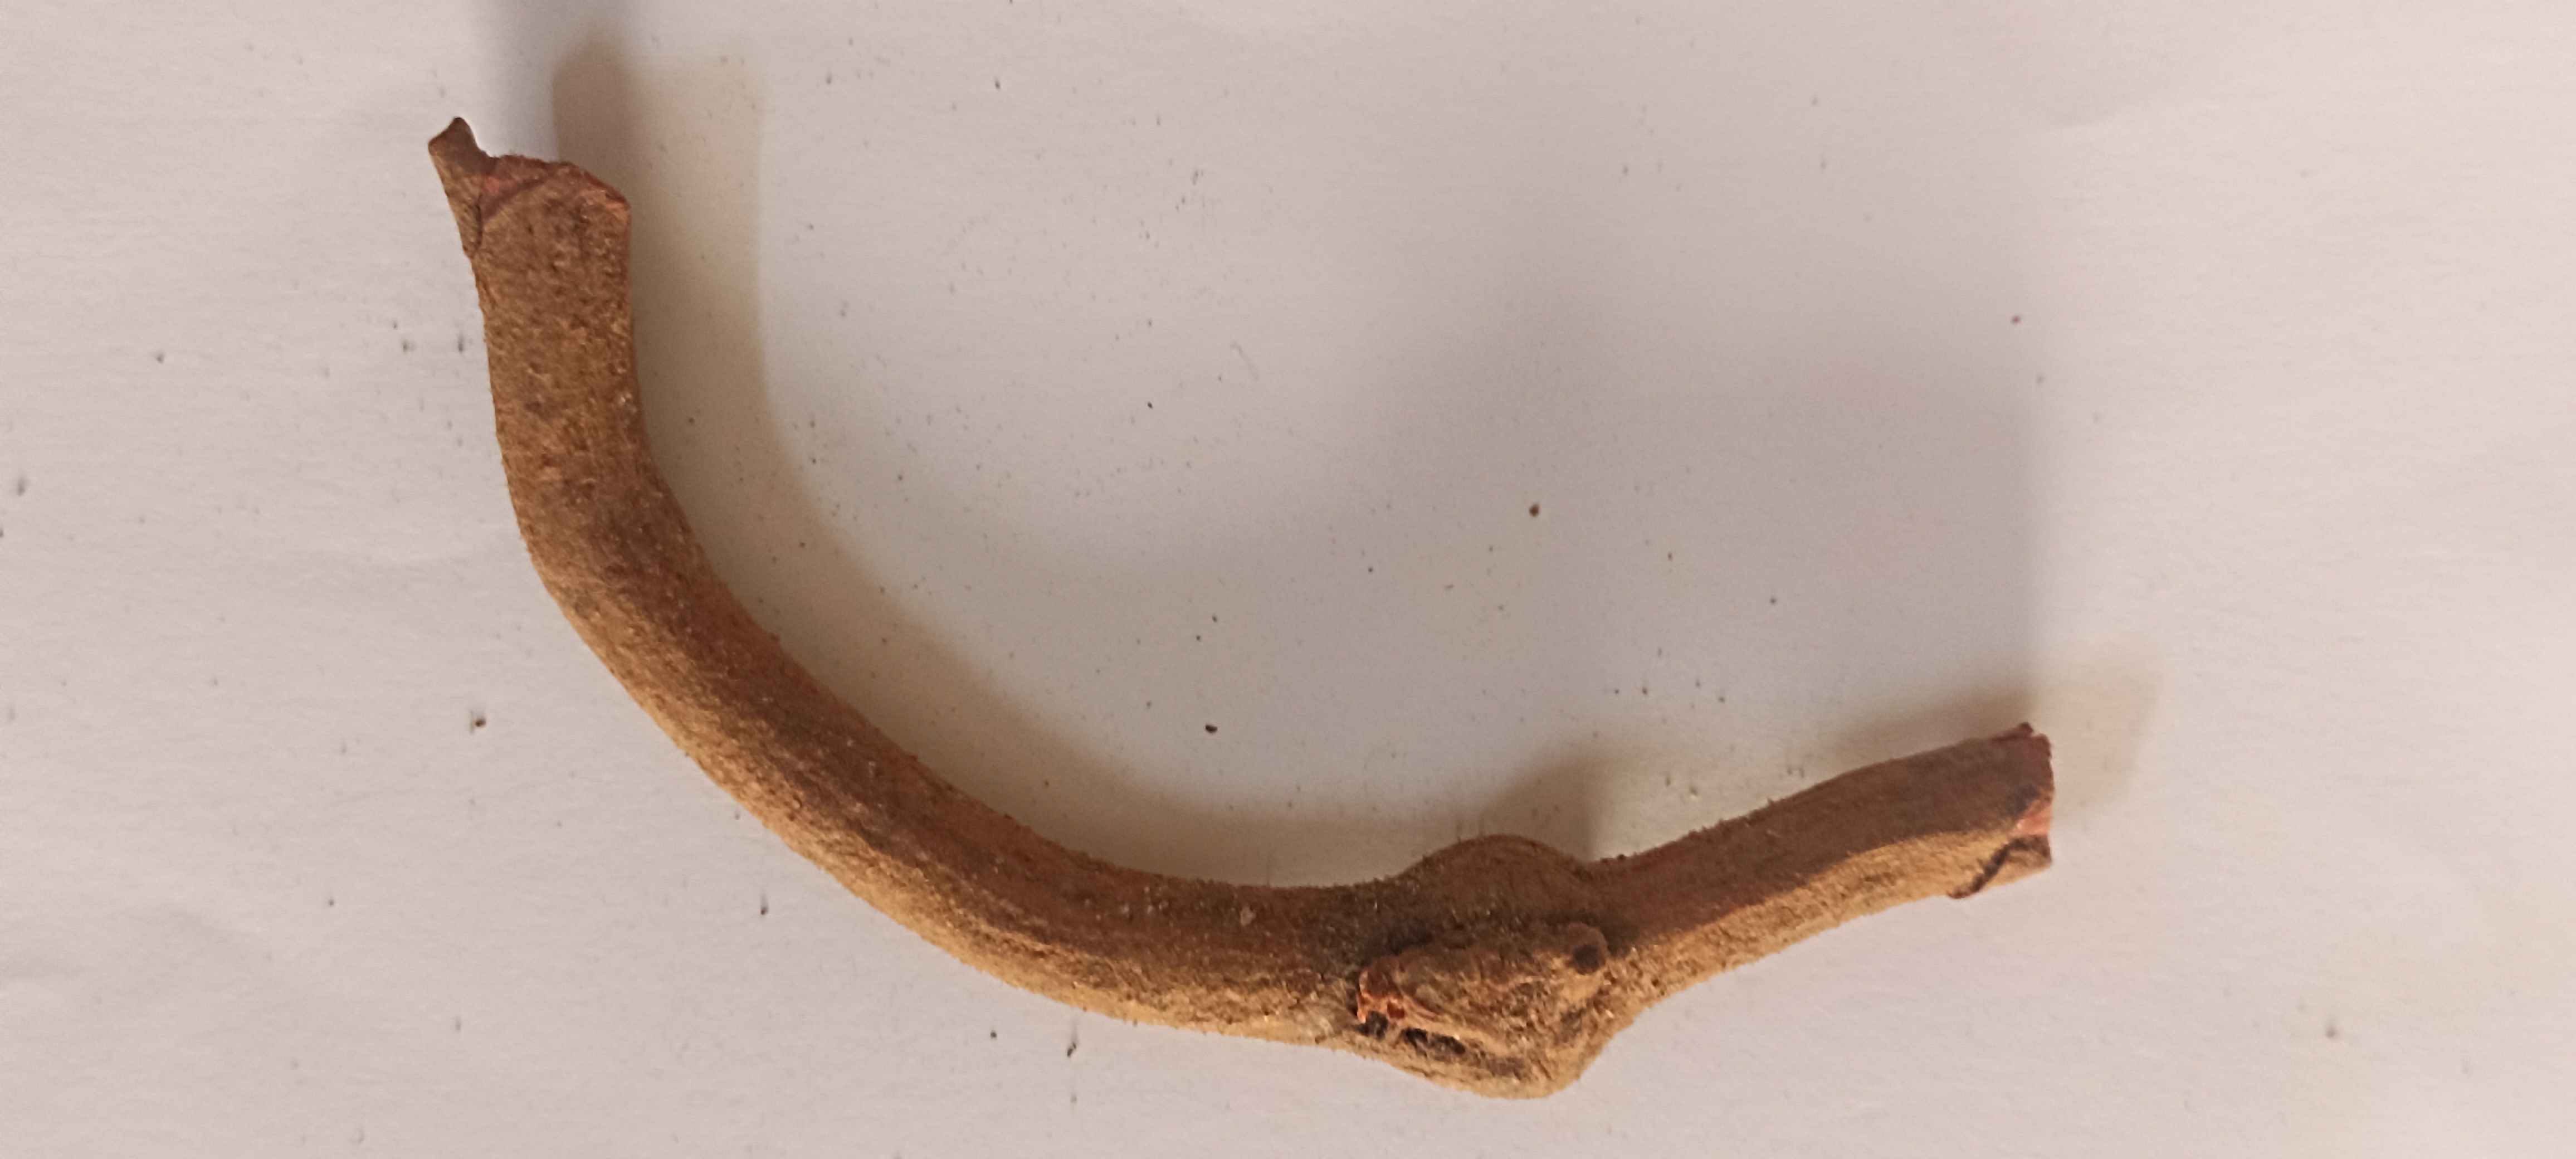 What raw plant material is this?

manjistha
